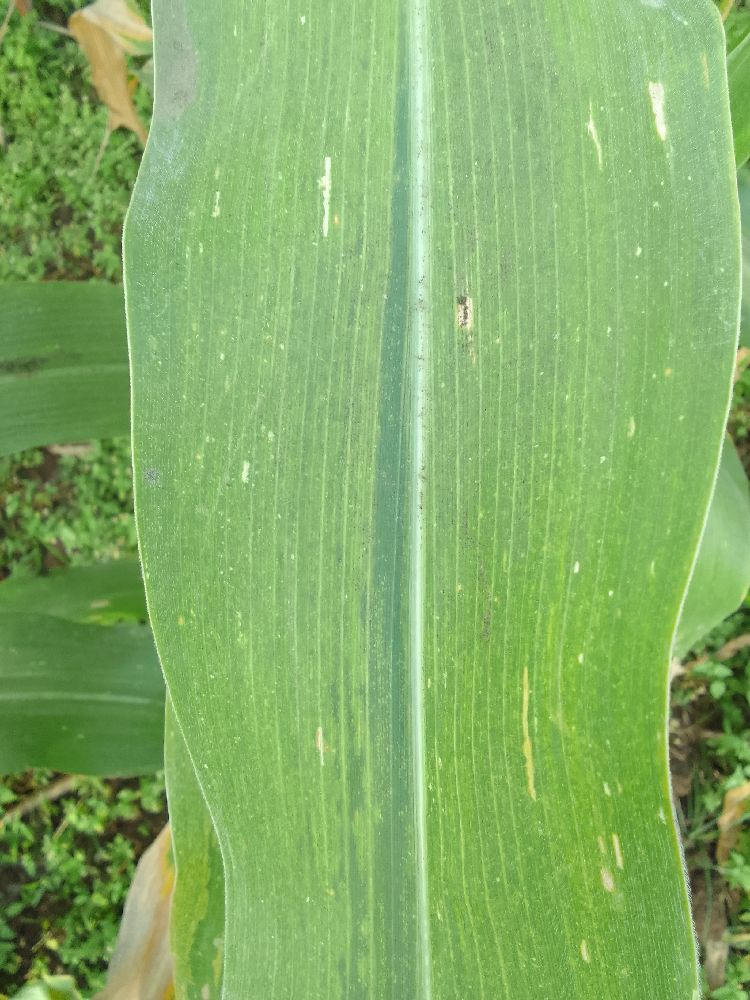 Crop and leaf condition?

maize, maize lethal necrosis
